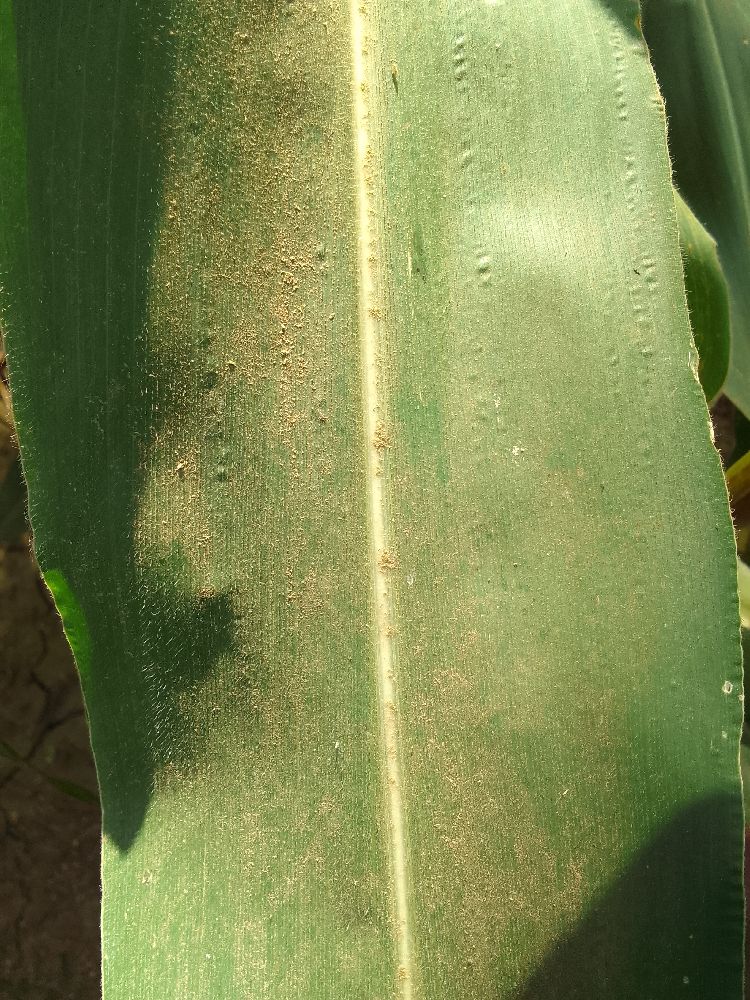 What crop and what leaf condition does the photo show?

maize, healthy
